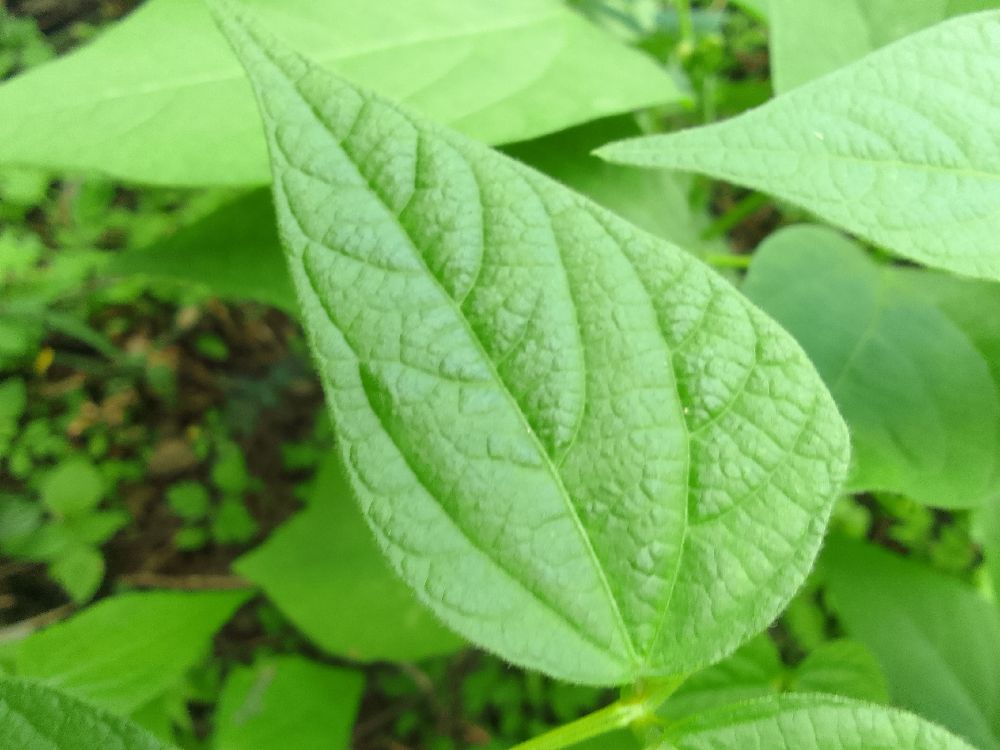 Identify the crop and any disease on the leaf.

common bean, healthy
